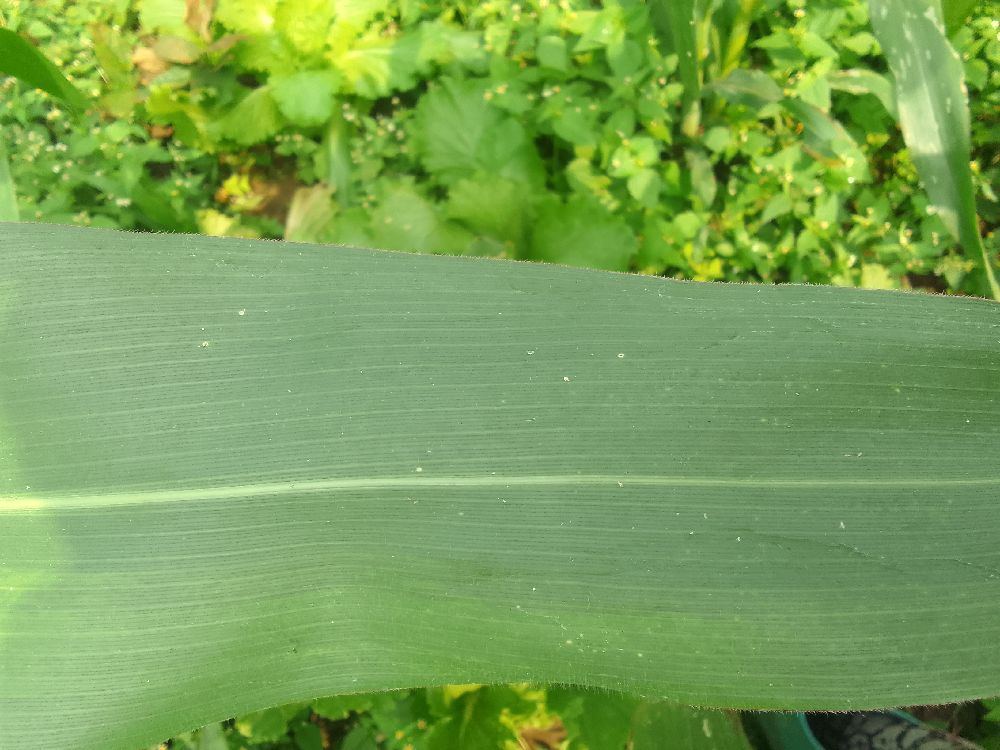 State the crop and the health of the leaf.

maize, healthy
